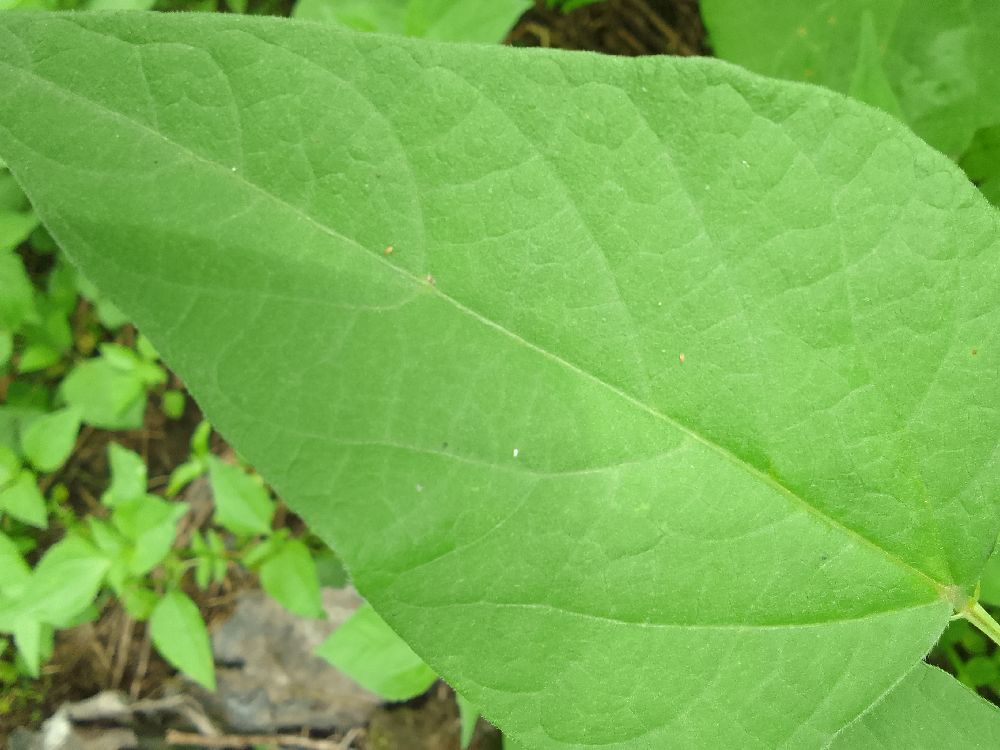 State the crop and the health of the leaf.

common bean, healthy
